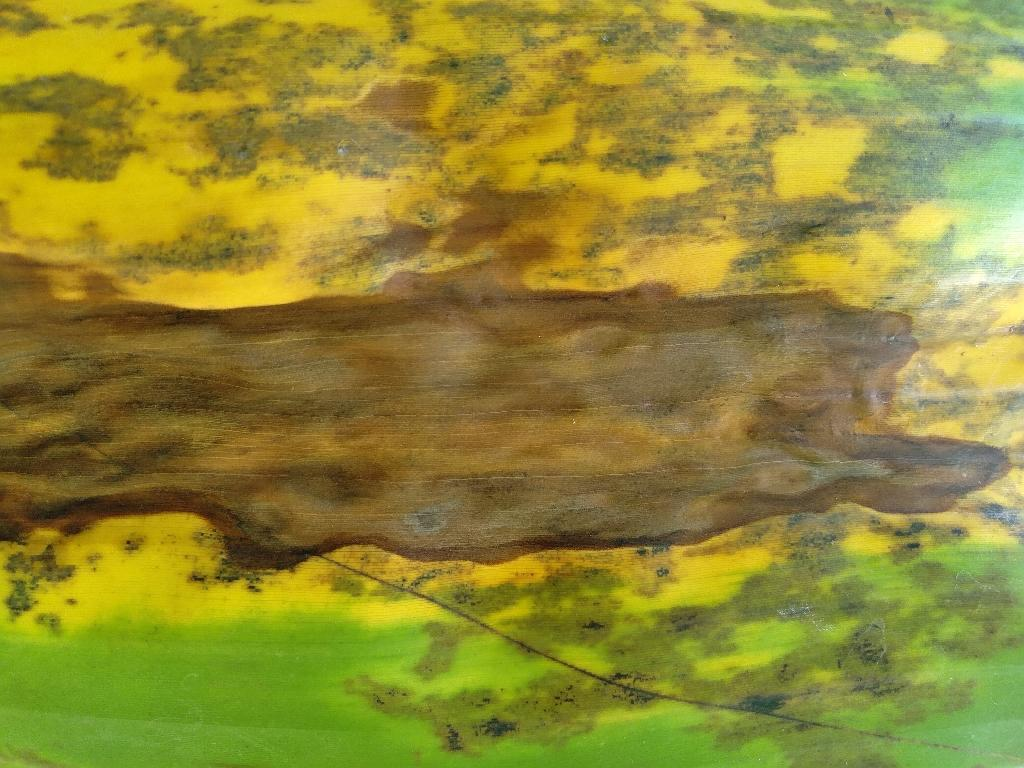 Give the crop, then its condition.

banana, black sigatoka
